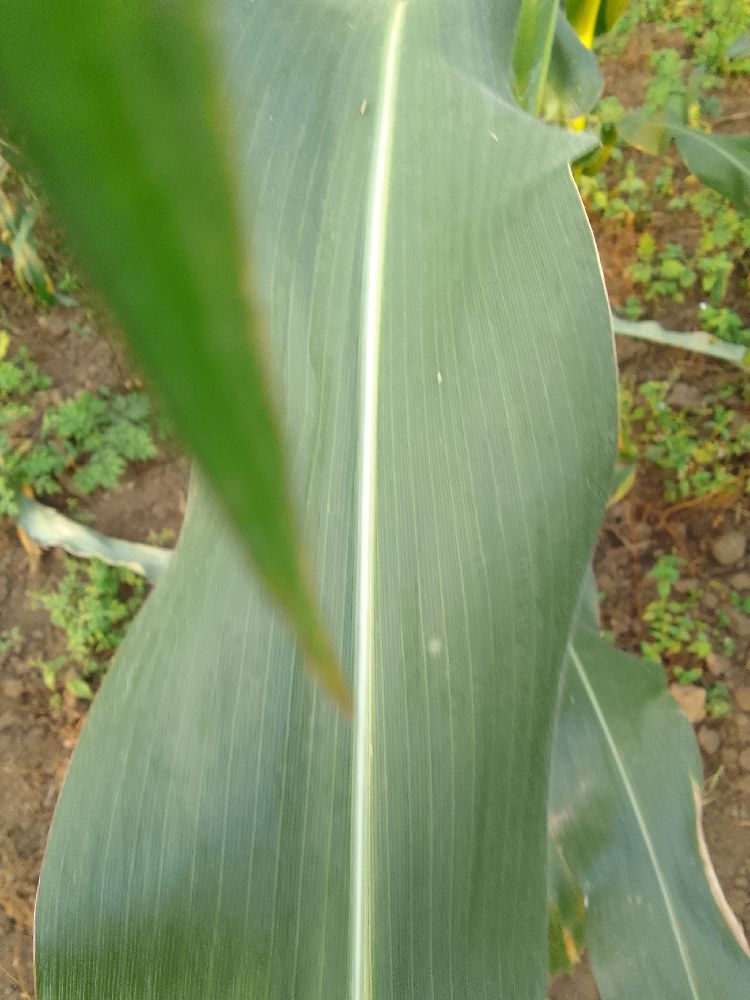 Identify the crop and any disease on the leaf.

maize, healthy
